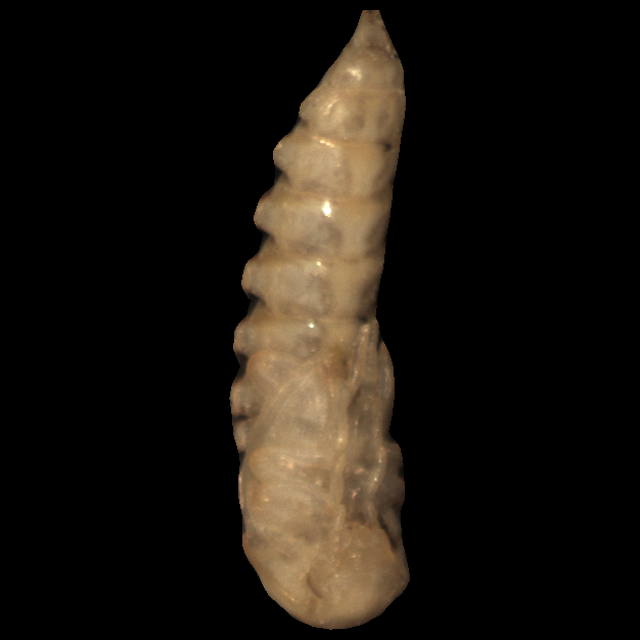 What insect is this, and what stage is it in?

mealworm pupa
